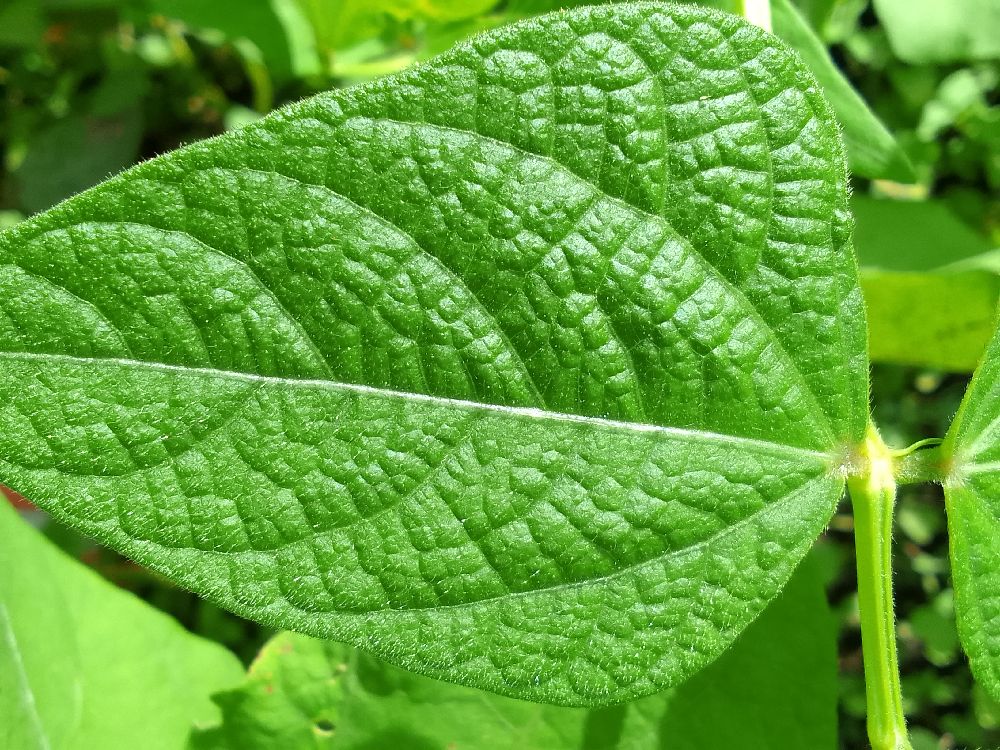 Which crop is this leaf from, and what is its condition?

common bean, healthy
